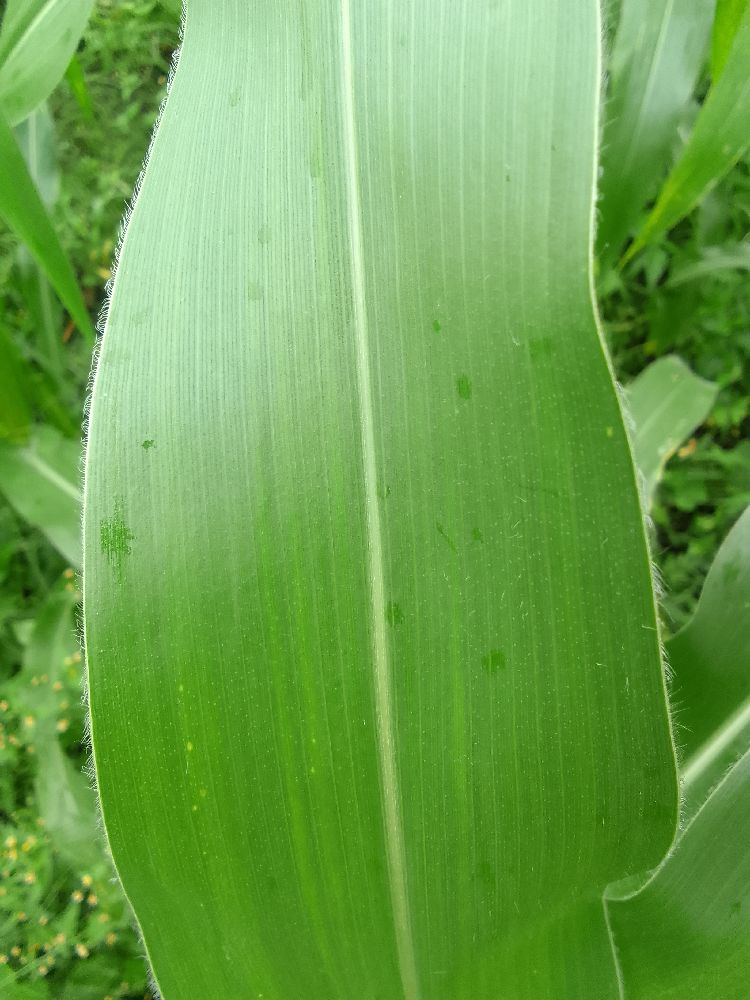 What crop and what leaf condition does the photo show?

maize, healthy
